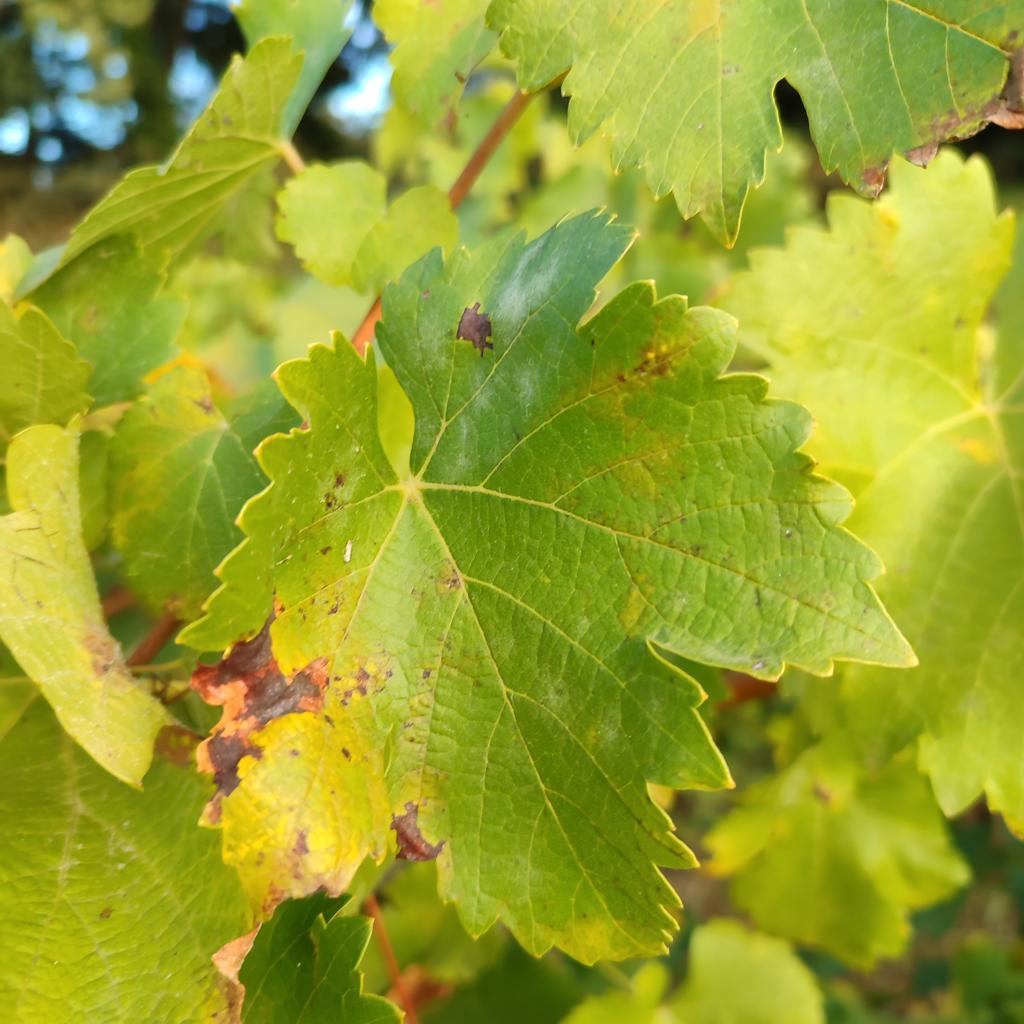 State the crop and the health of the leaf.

grapevine, powdery mildew
